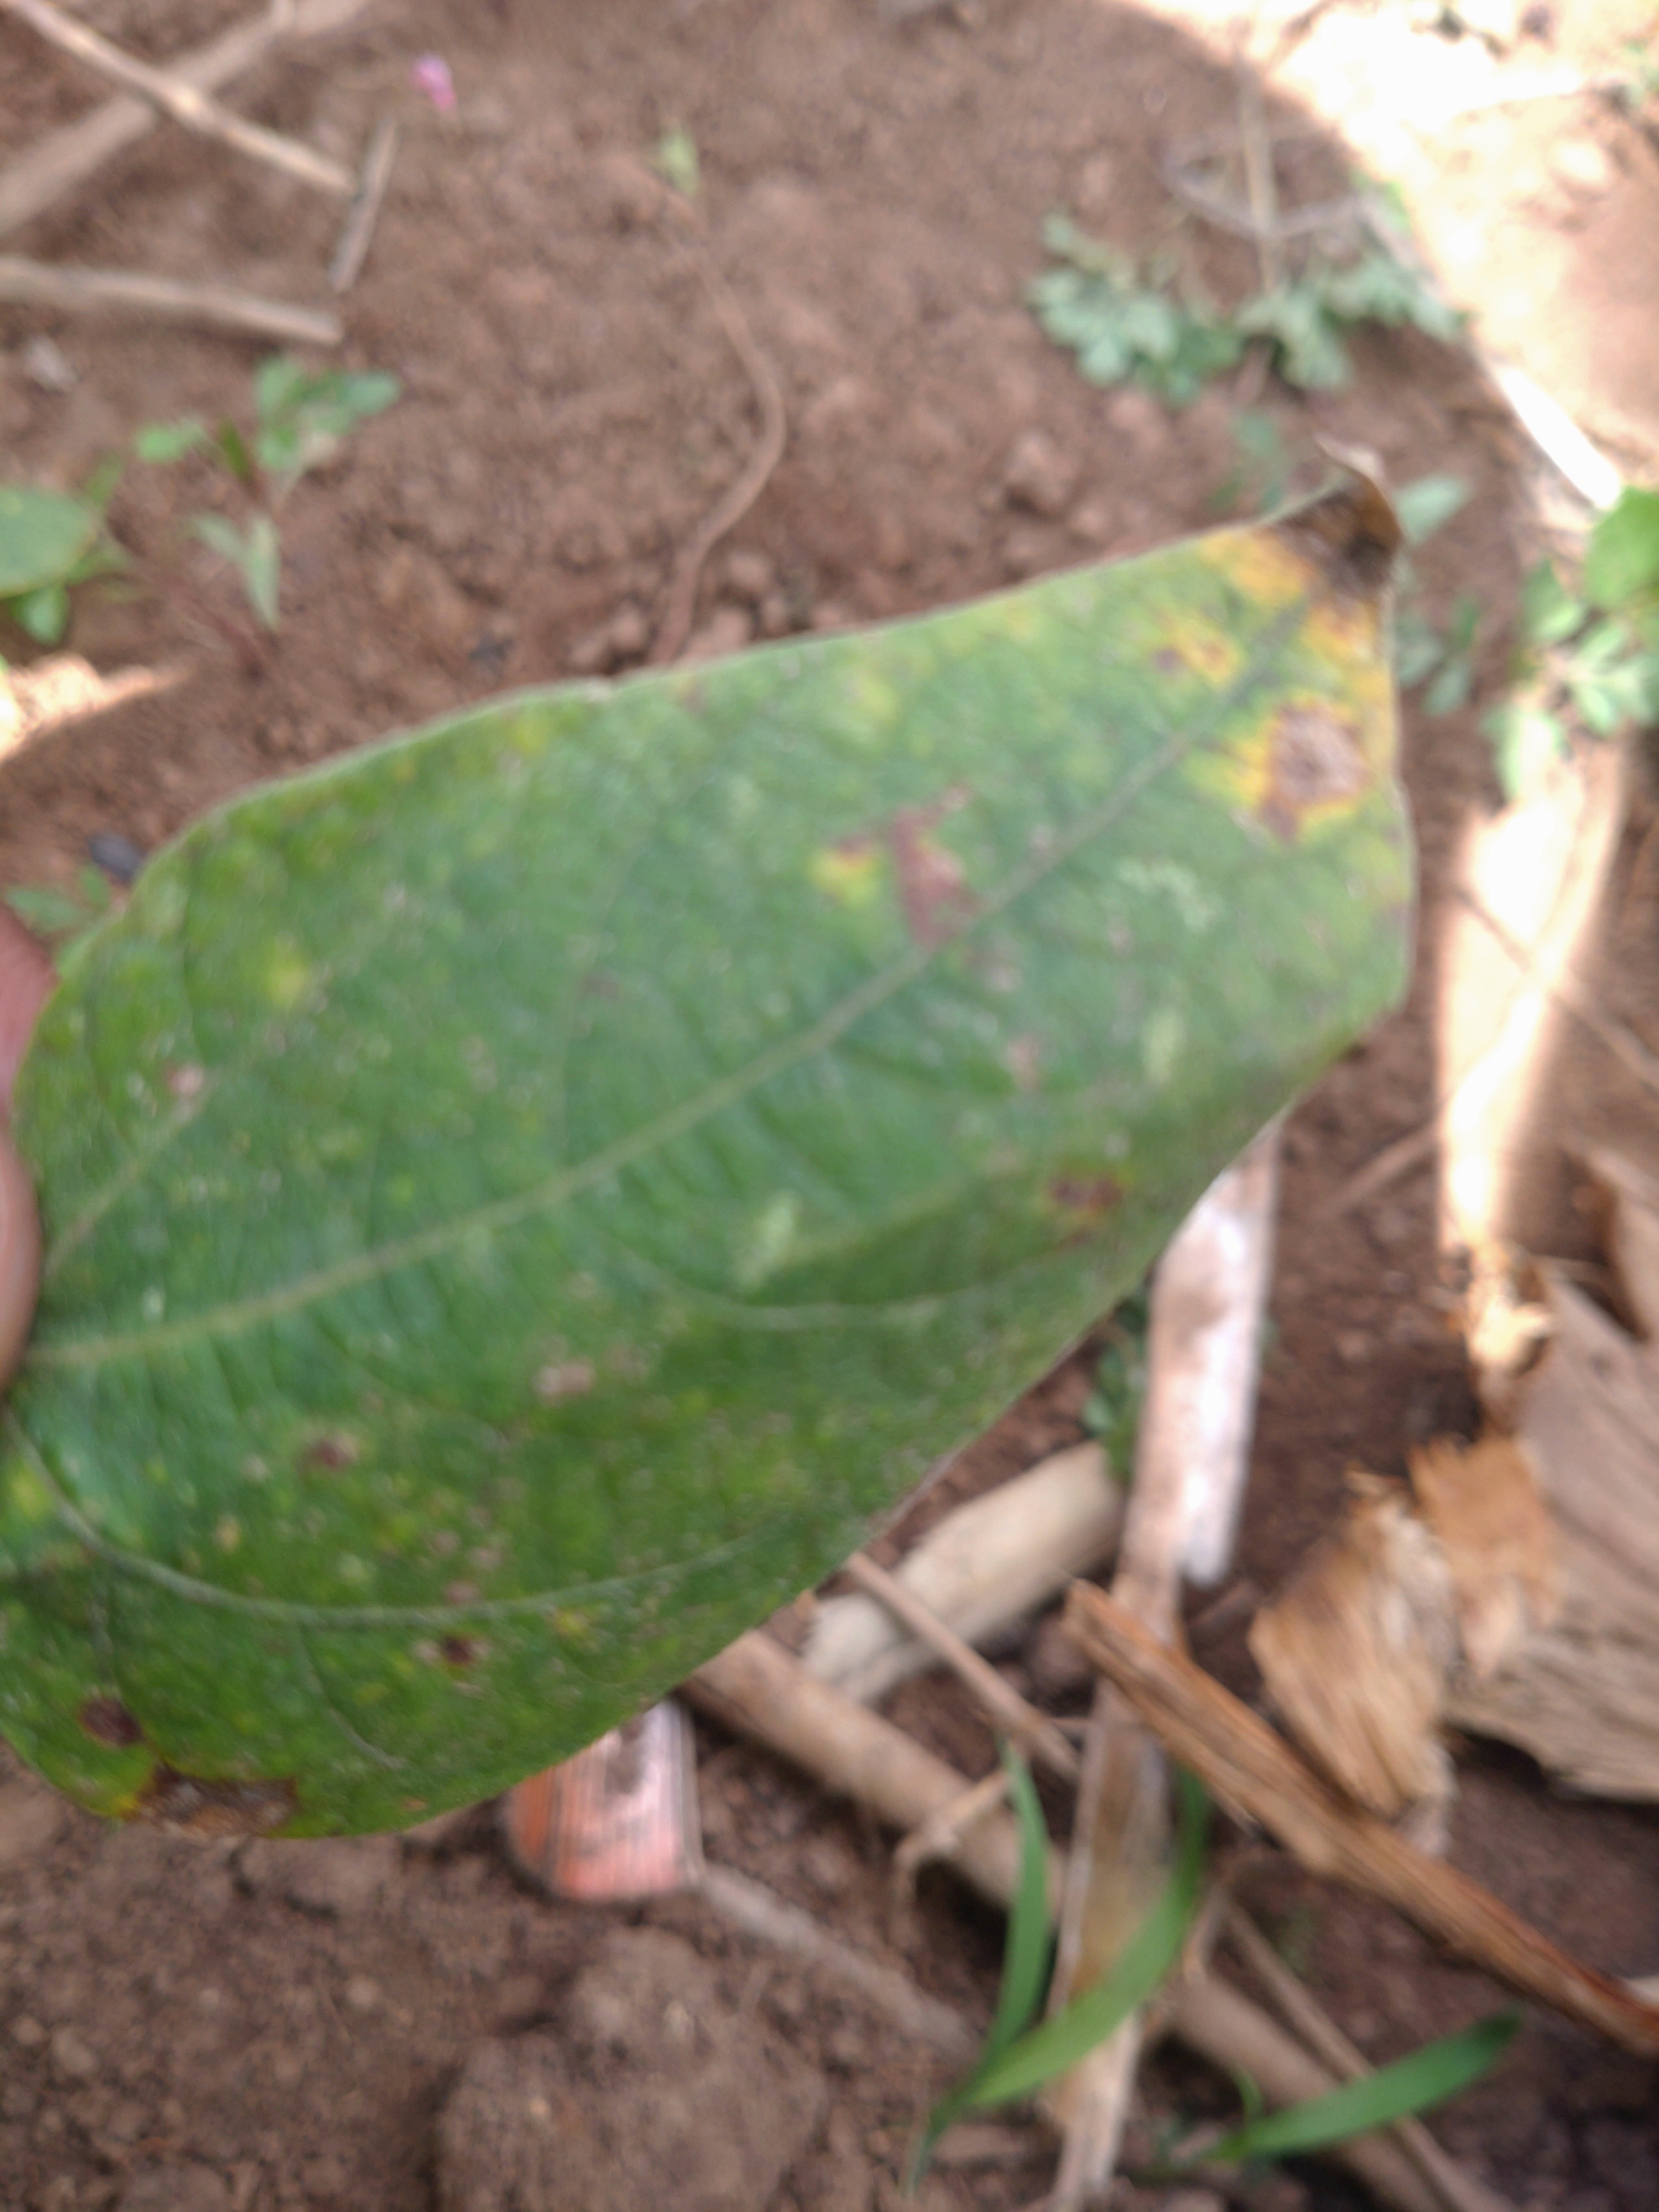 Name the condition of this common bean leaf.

rust
